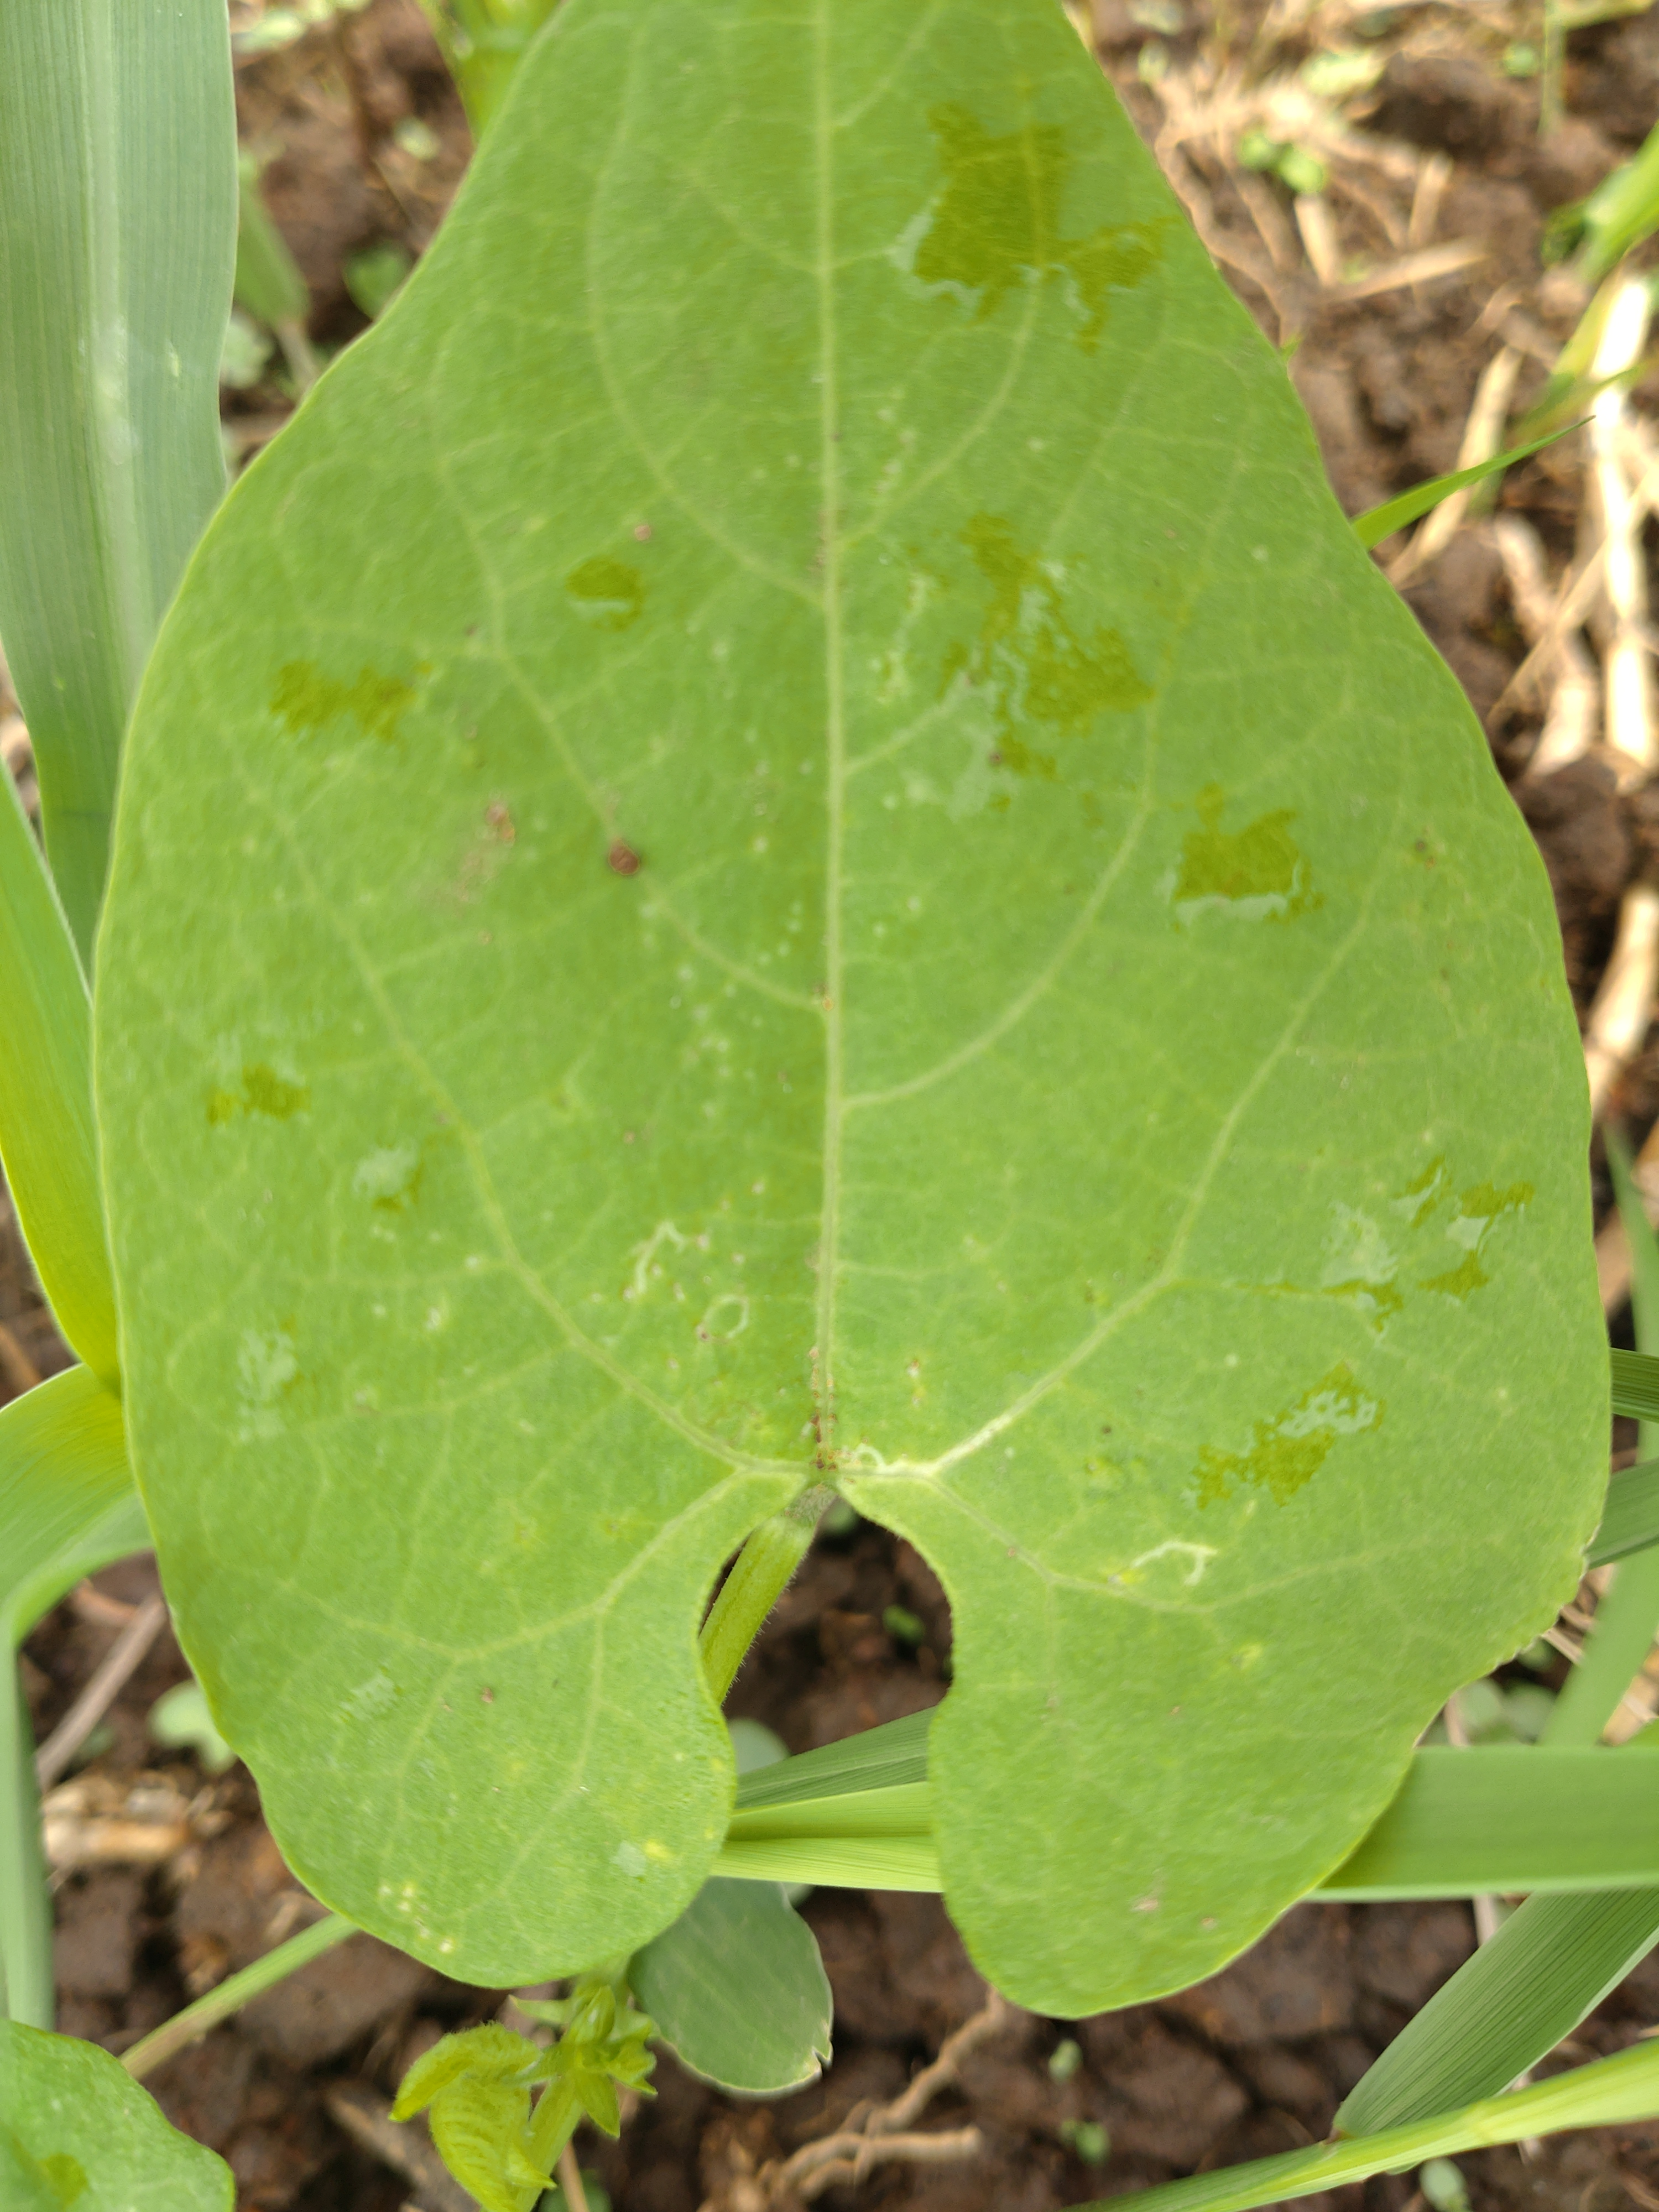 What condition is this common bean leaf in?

healthy
